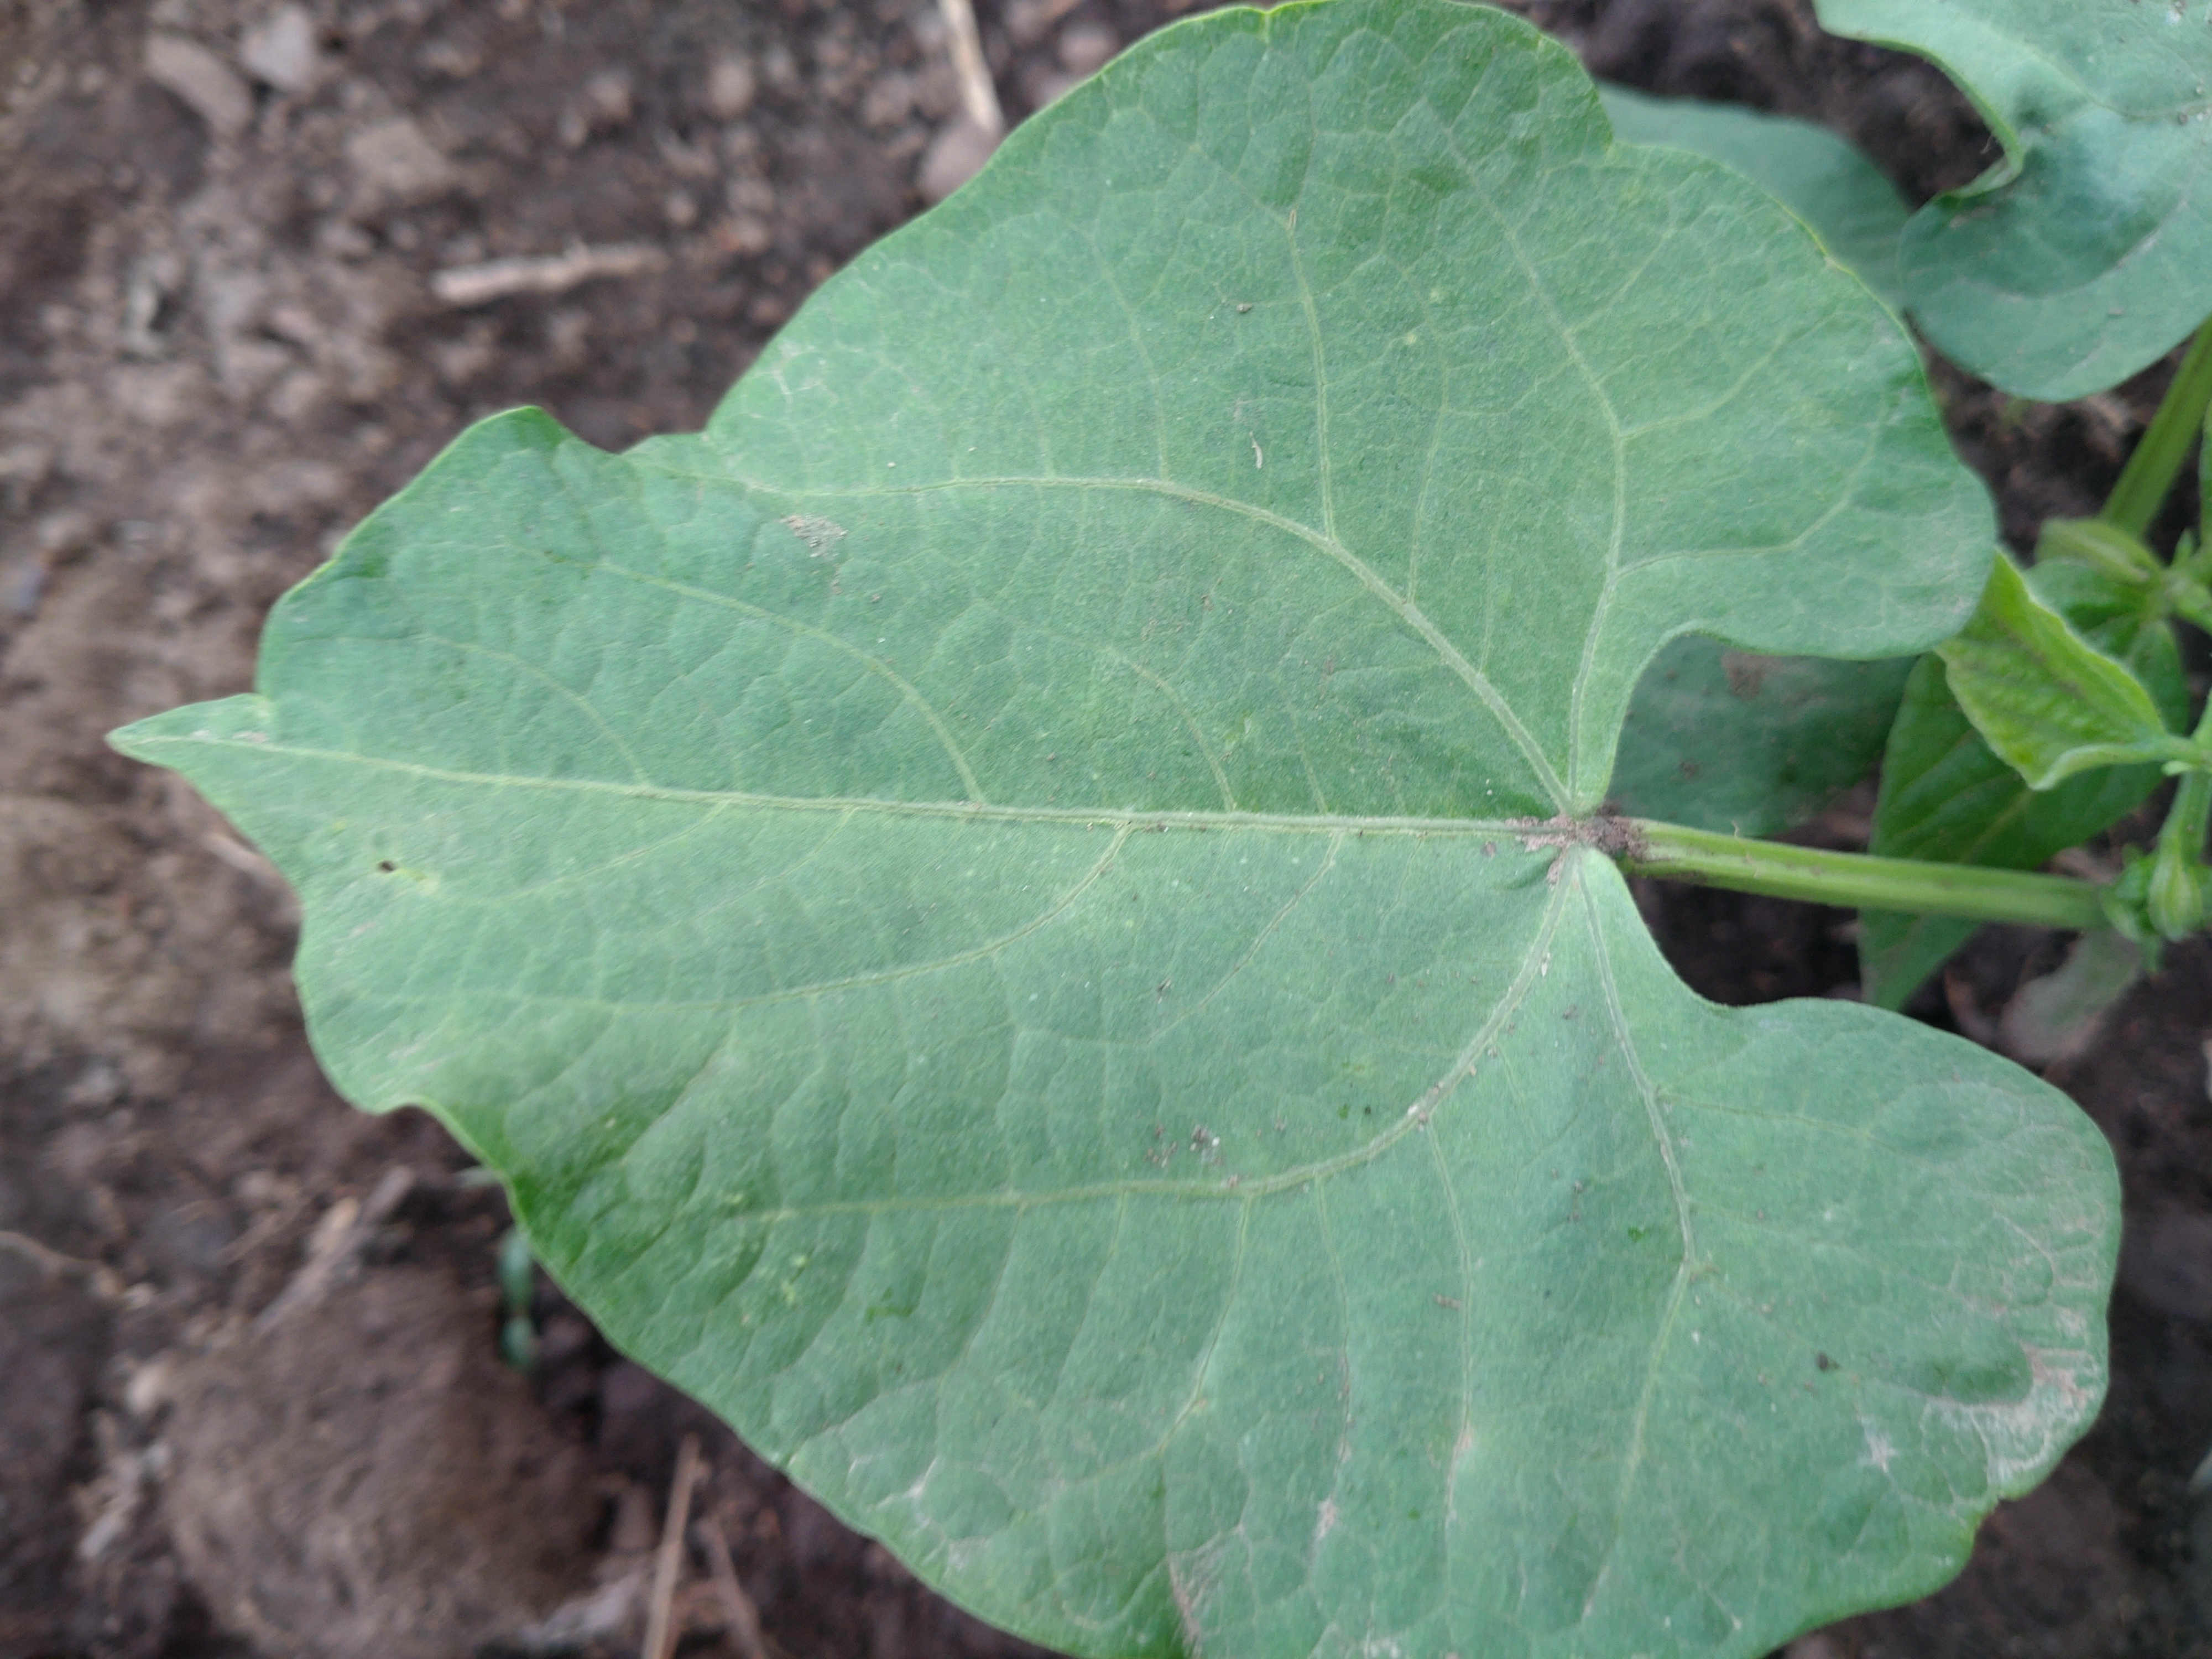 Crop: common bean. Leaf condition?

healthy
